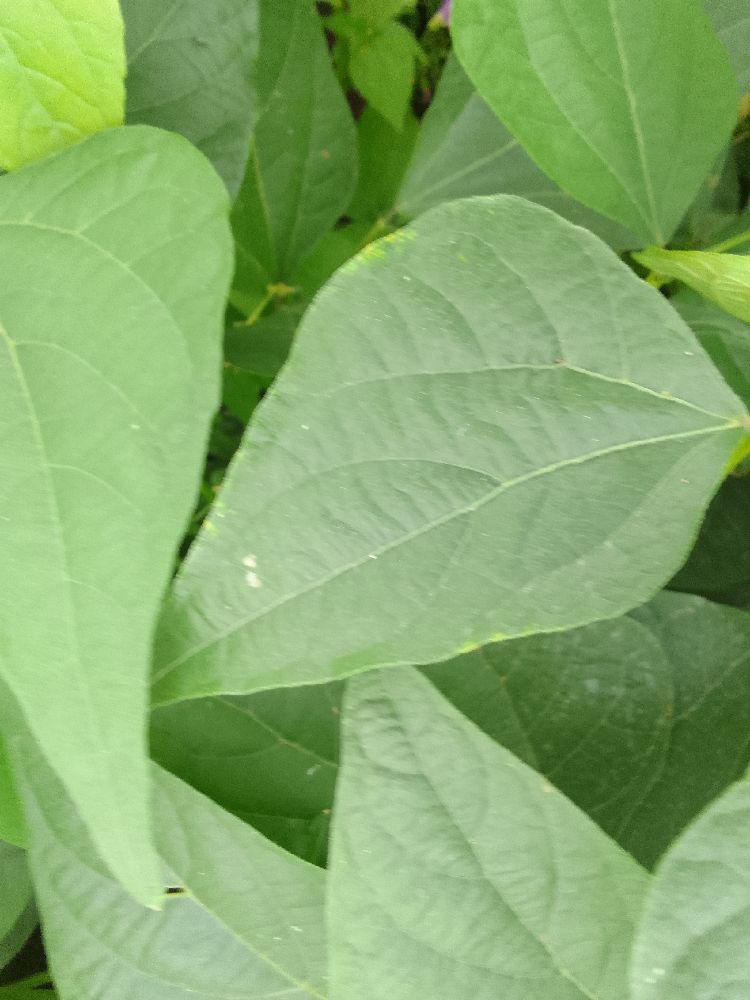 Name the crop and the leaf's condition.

common bean, healthy
